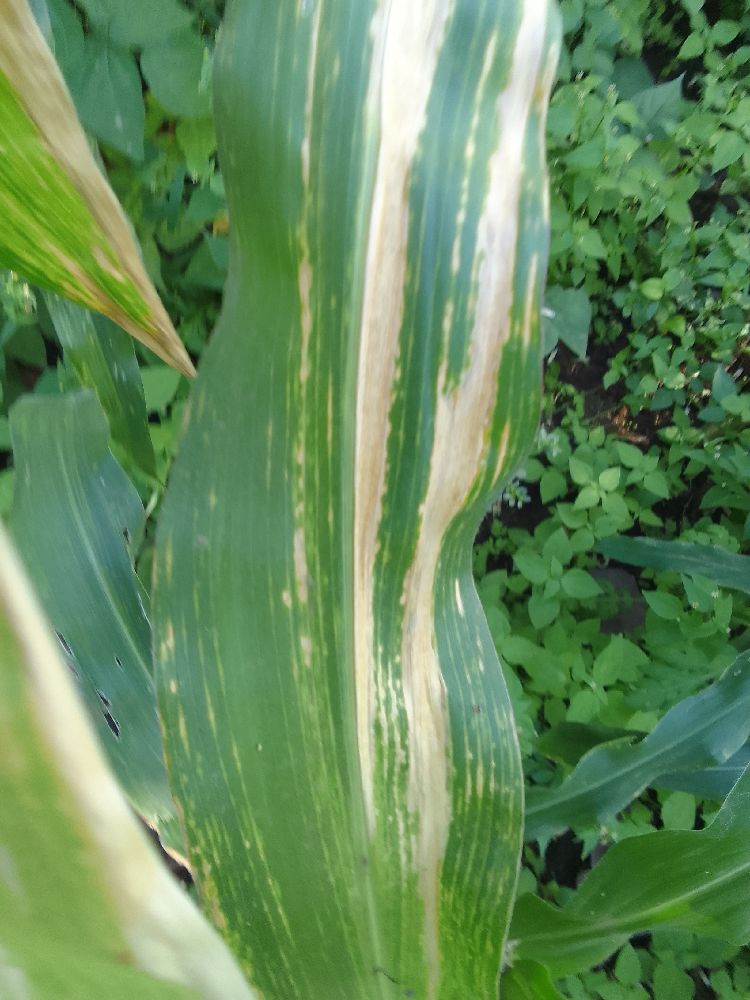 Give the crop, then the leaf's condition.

maize, maize lethal necrosis
